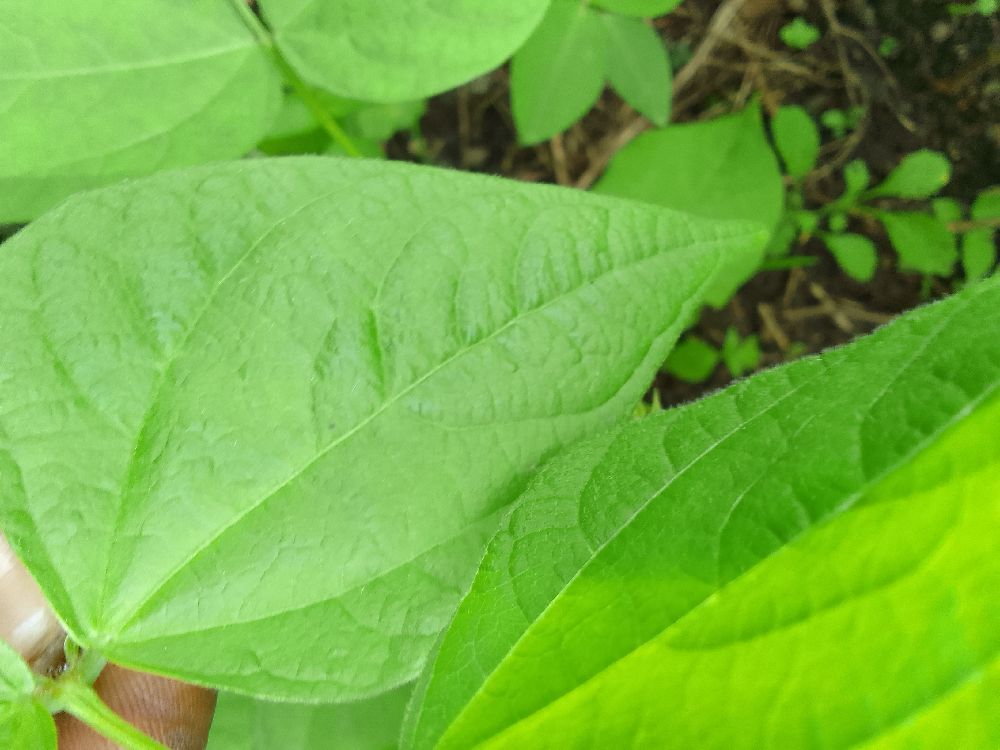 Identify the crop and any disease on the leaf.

common bean, healthy
